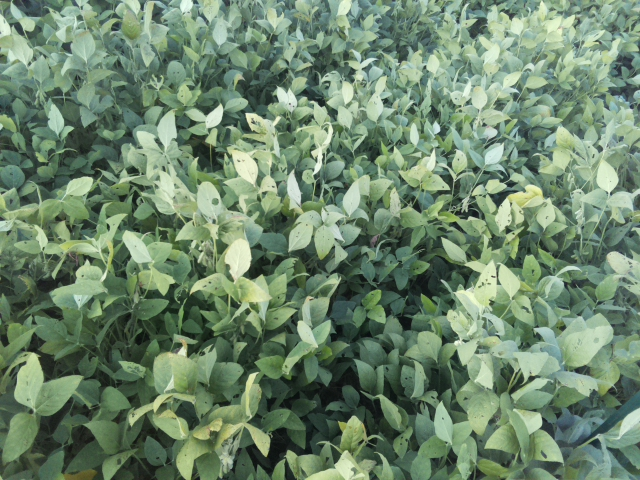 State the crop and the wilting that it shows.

soybean, leaflets folding inward at secondary pulvinus with no turgor loss in leaflets or petioles
